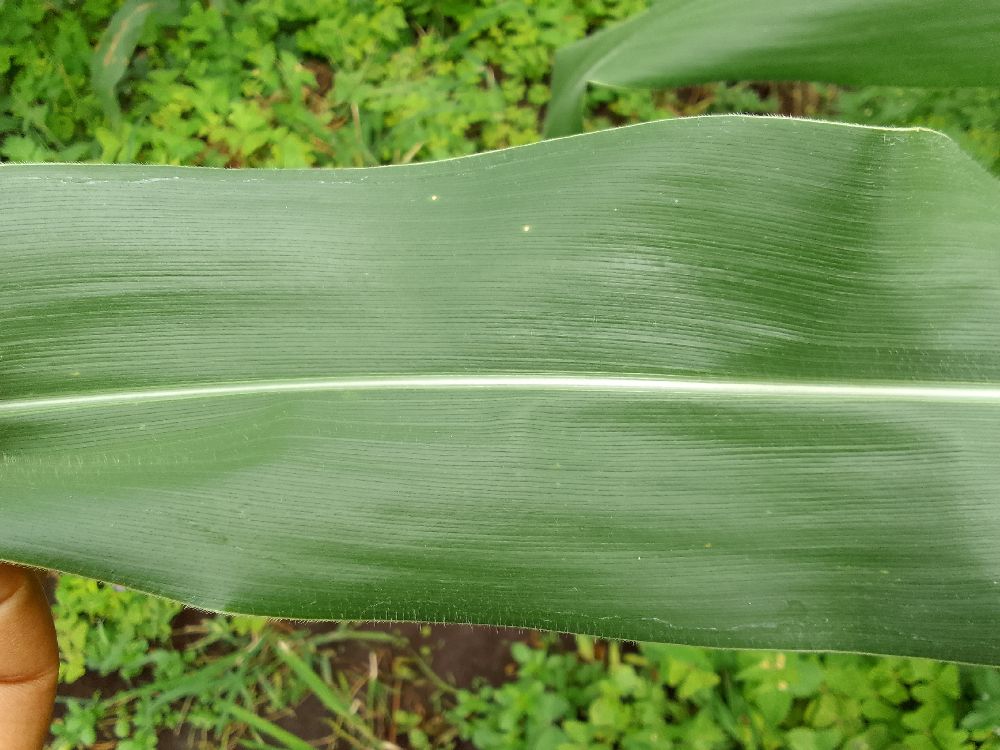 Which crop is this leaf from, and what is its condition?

maize, healthy
